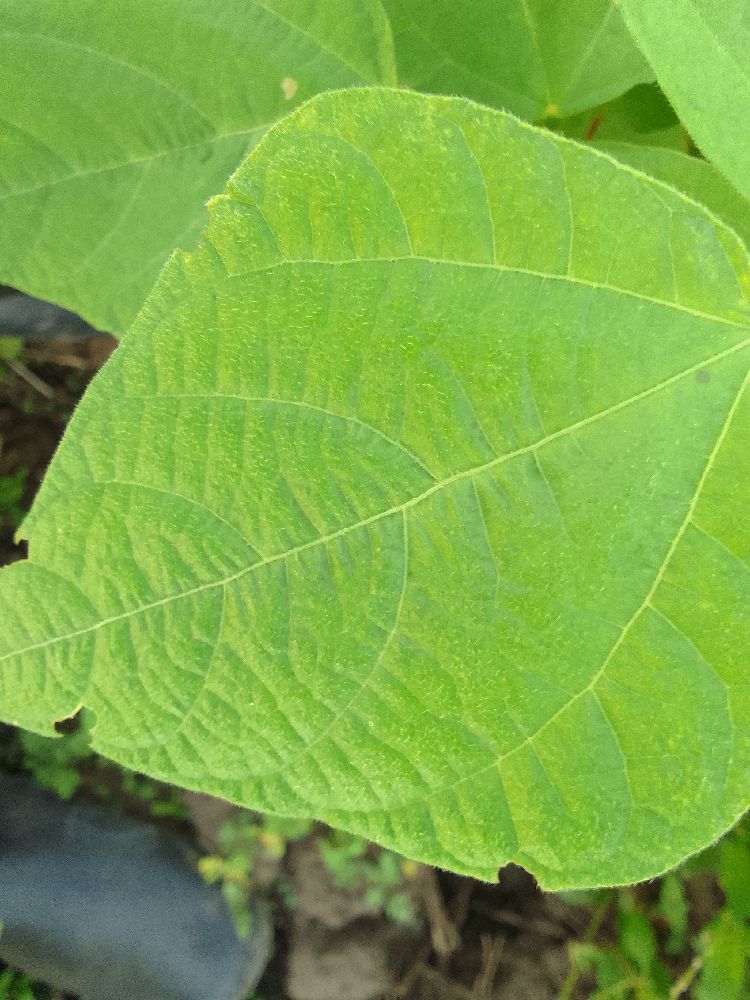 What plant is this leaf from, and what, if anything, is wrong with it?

common bean, healthy
